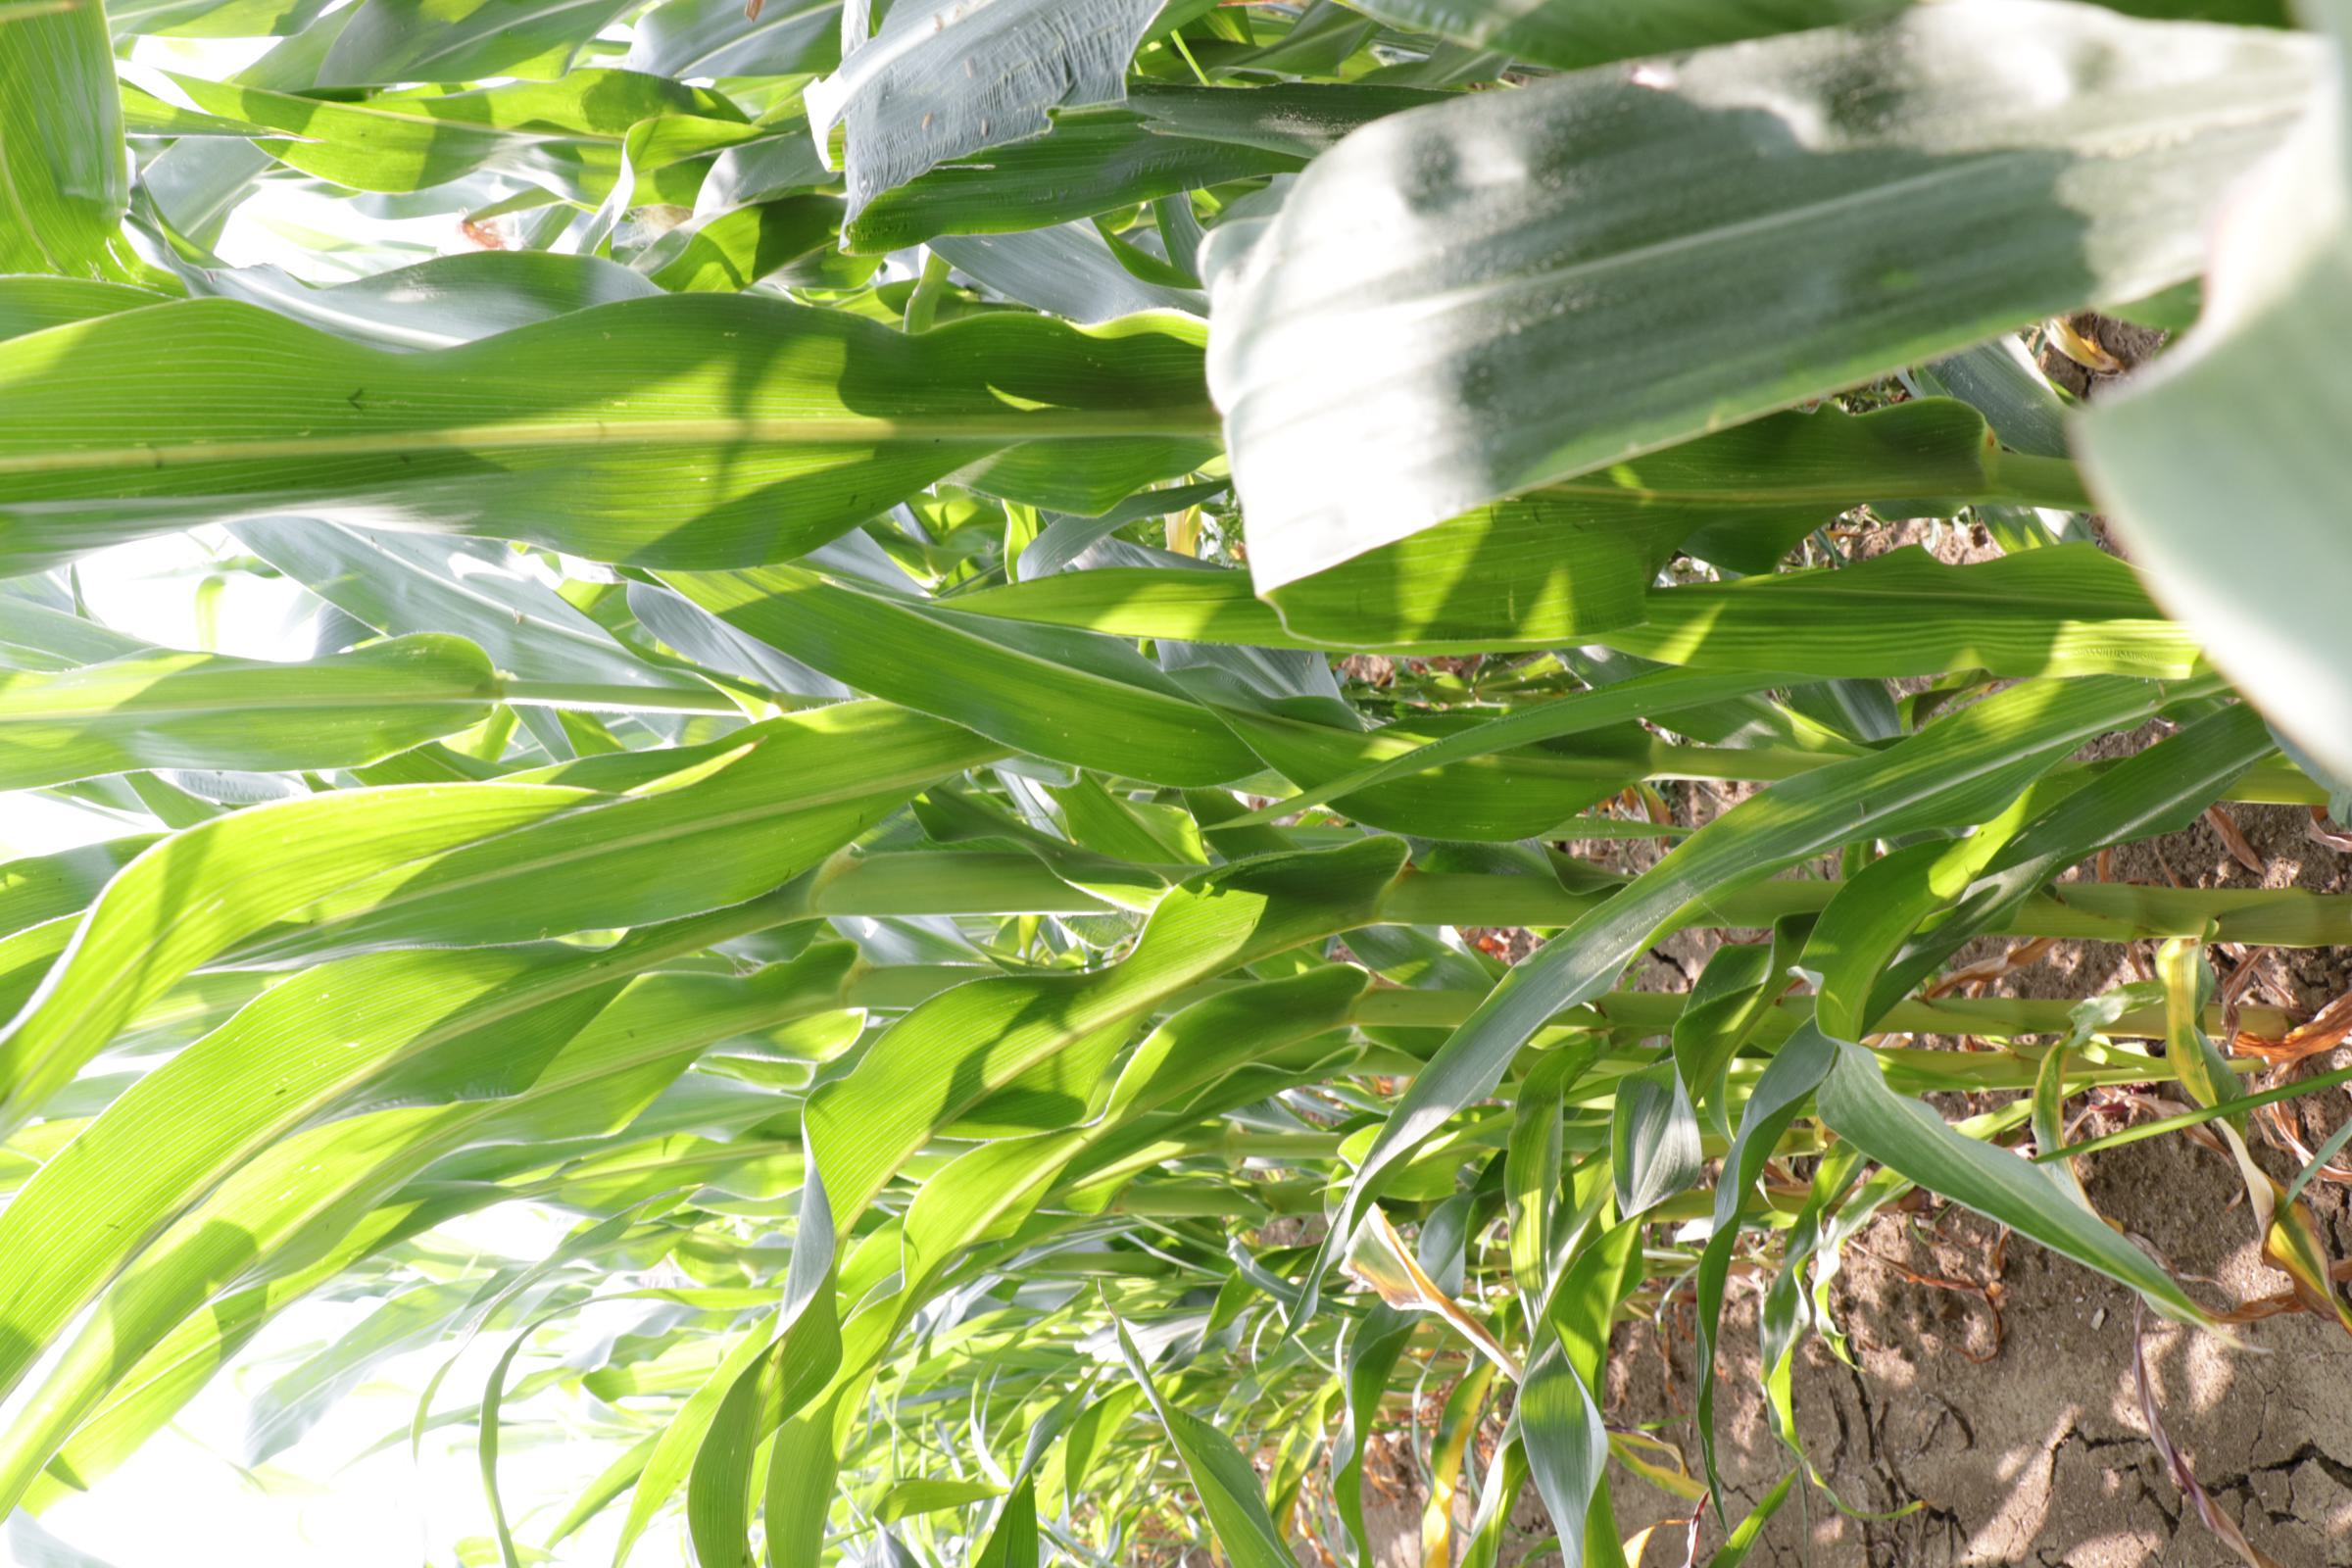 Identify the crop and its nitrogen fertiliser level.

maize, full nitrogen fertilisation
